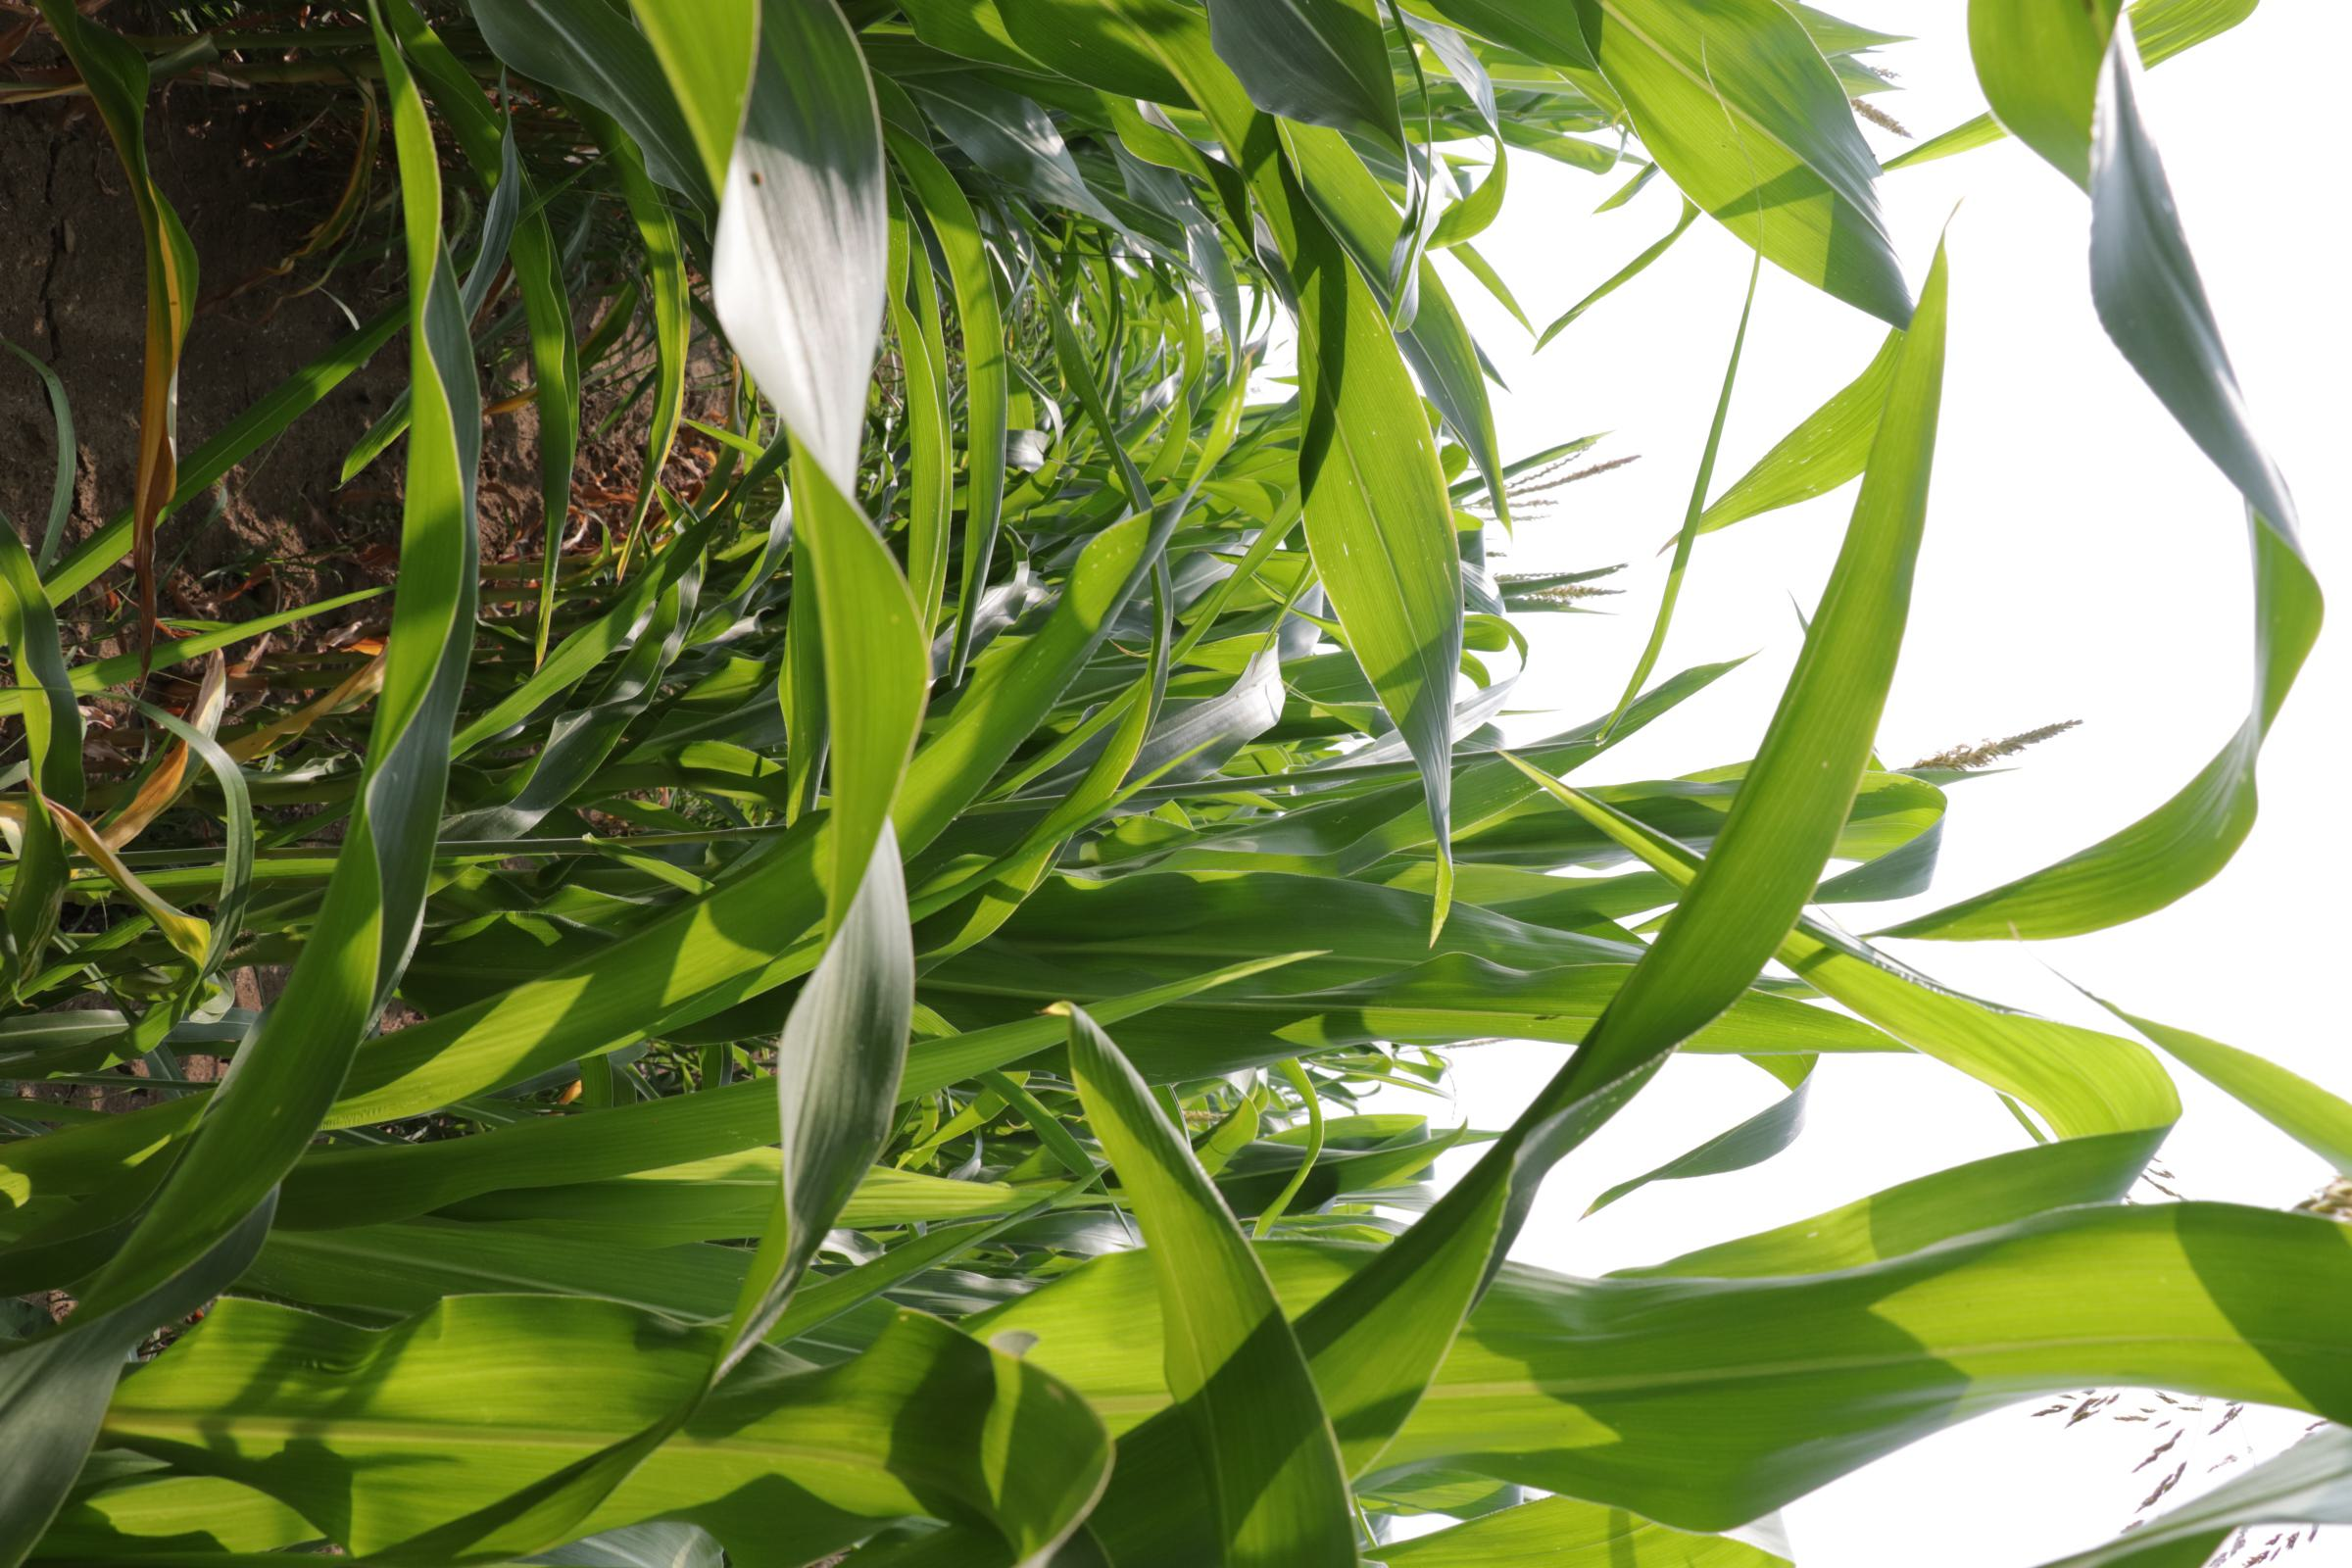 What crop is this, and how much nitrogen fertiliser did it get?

maize, reduced nitrogen fertilisation
